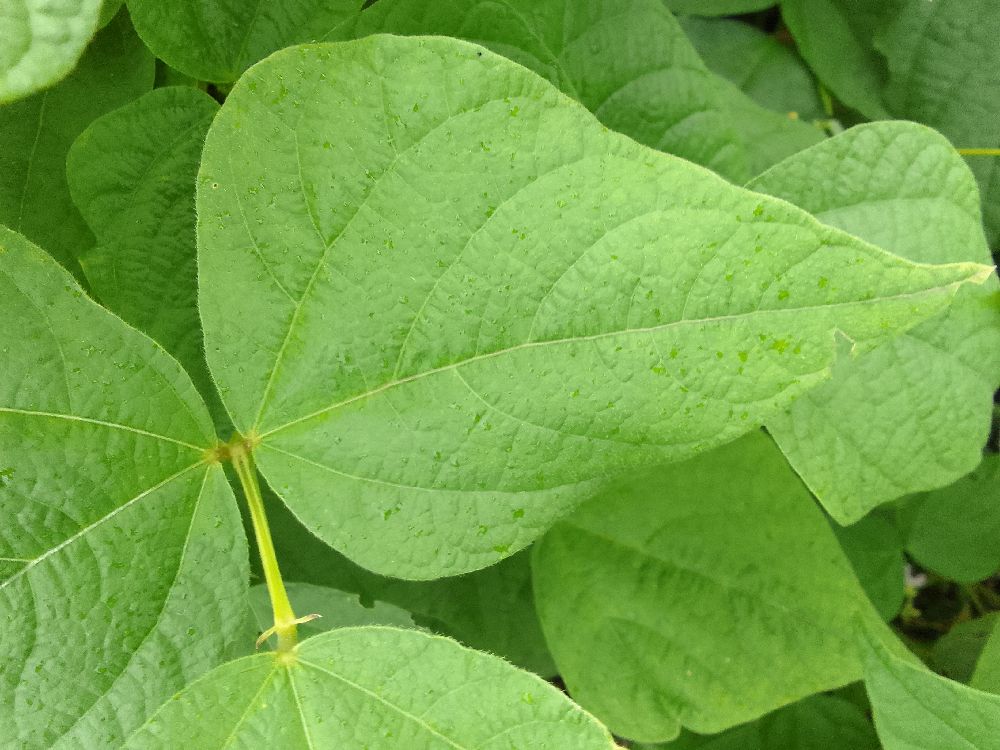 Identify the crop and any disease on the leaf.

common bean, healthy
